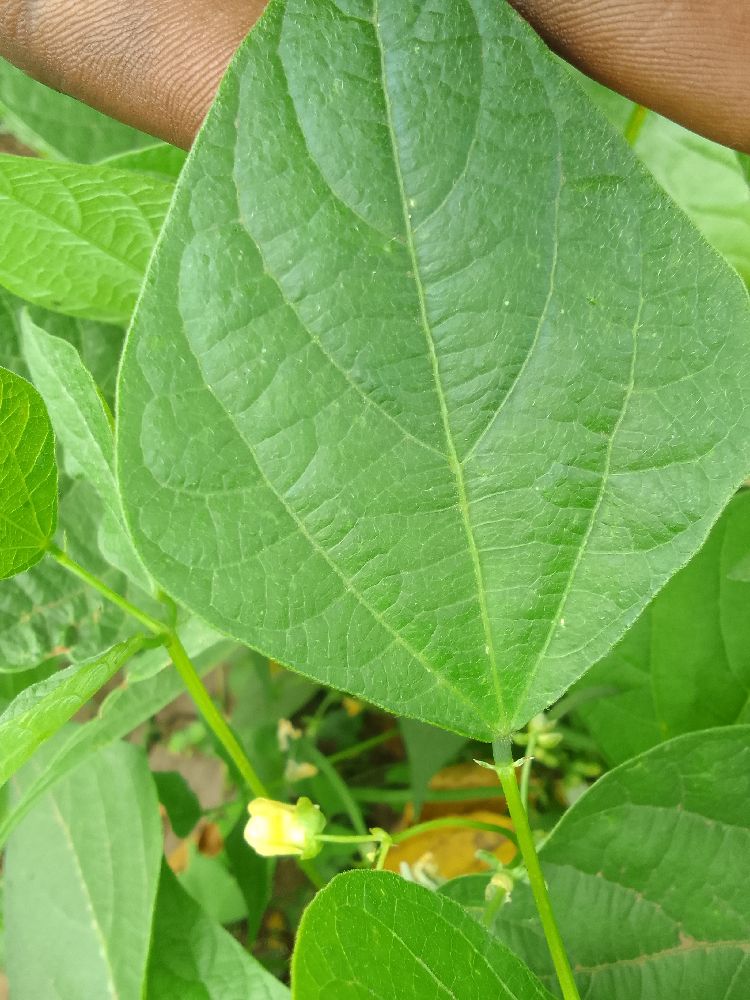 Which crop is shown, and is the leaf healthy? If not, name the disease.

common bean, healthy
